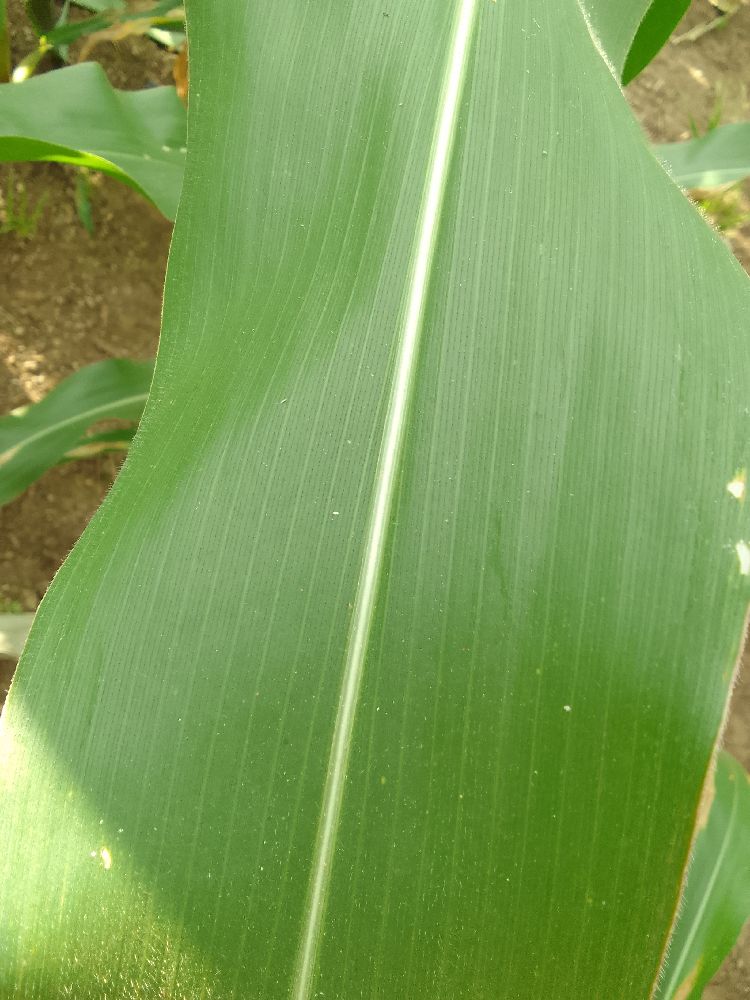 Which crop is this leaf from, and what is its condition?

maize, healthy
